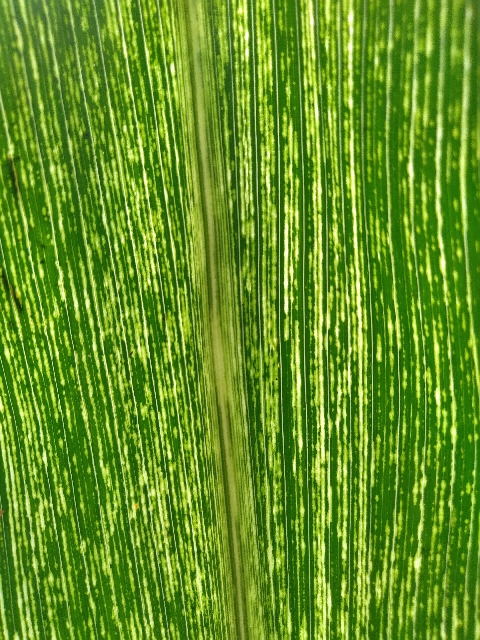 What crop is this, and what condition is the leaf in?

maize, maize streak virus
